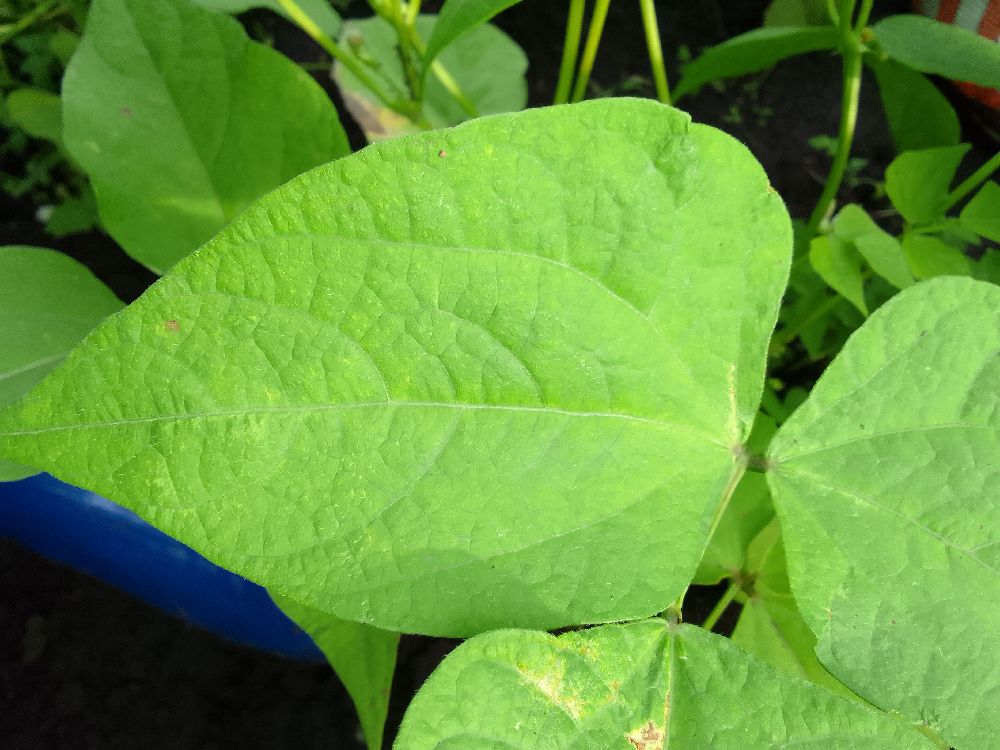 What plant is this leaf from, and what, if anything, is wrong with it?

common bean, healthy
